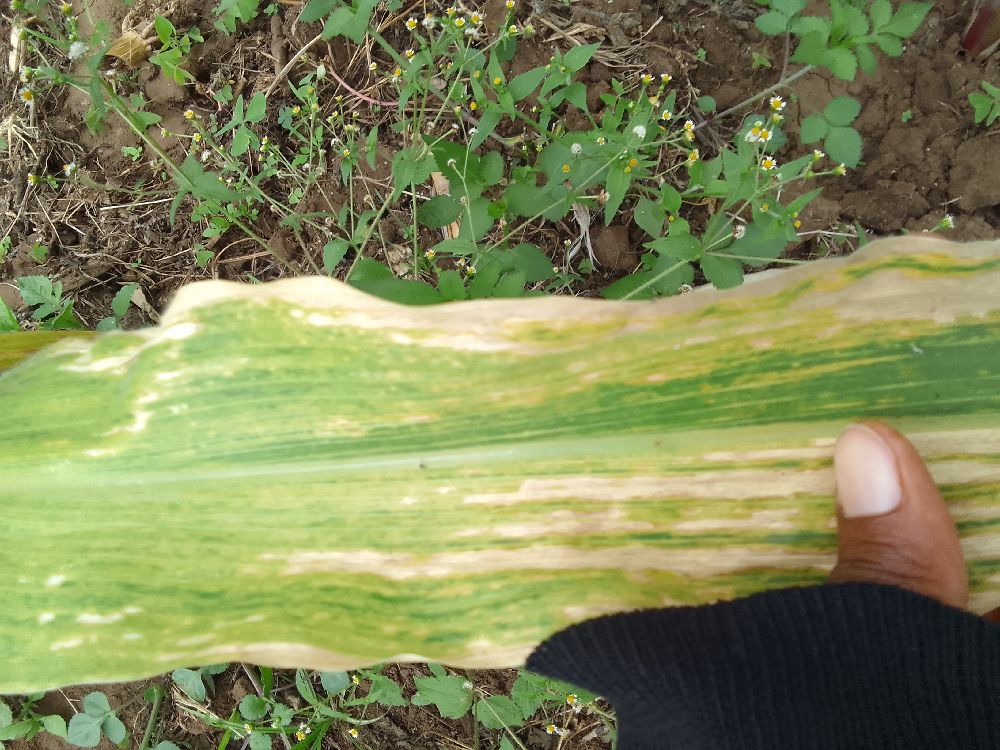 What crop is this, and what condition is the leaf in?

maize, maize lethal necrosis
